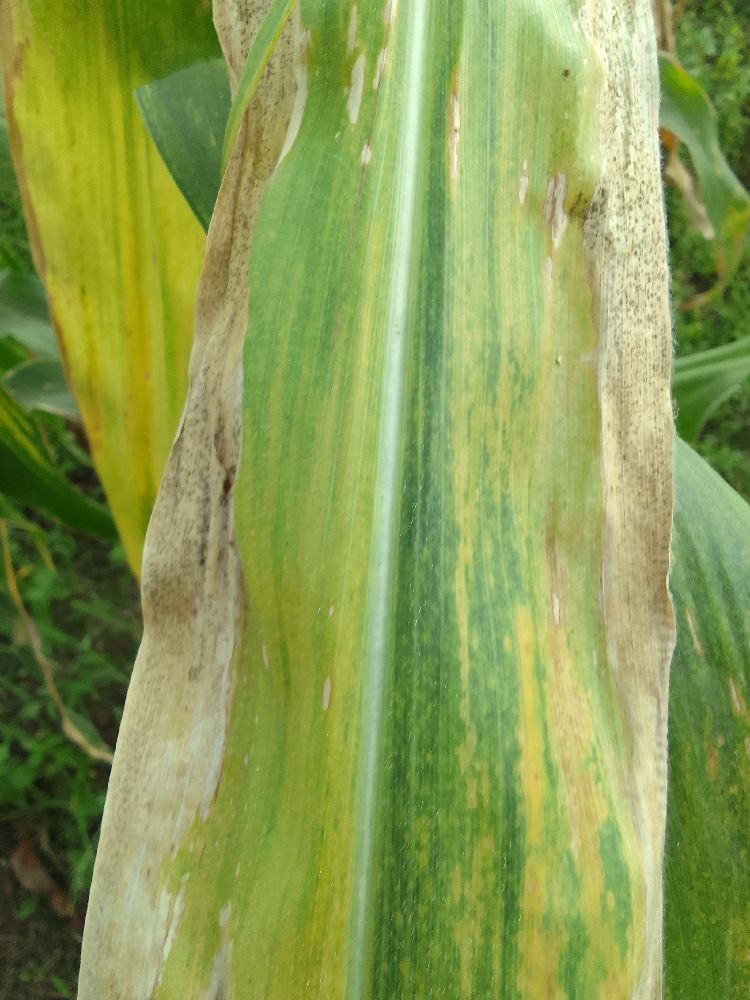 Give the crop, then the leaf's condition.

maize, maize lethal necrosis
